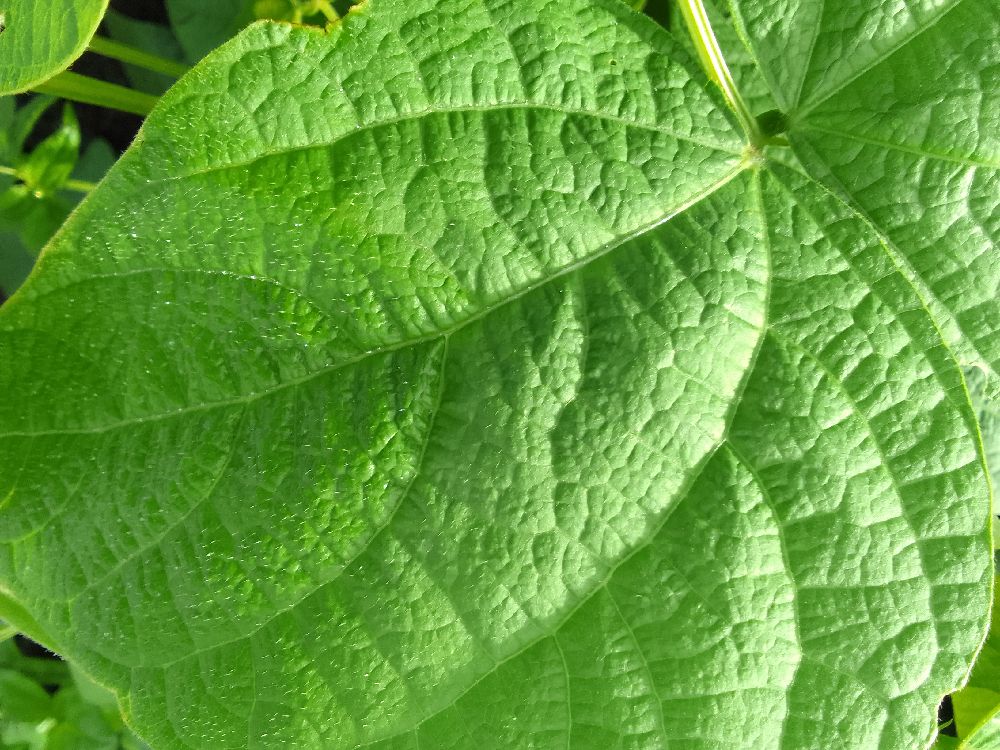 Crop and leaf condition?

common bean, healthy
